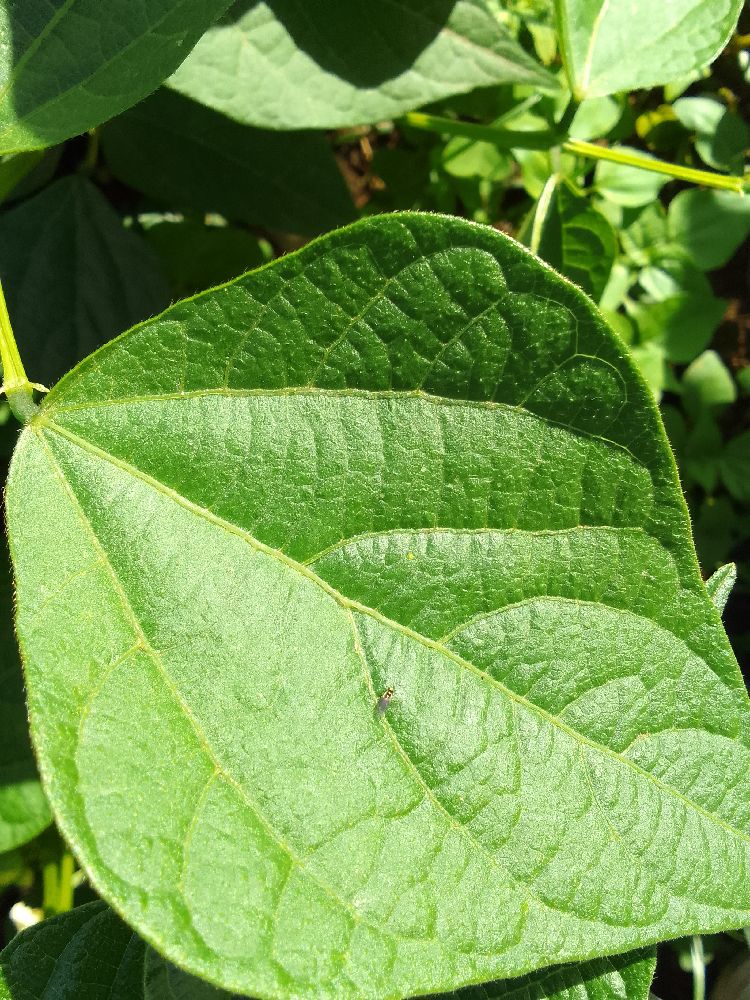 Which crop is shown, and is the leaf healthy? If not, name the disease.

common bean, healthy
